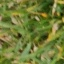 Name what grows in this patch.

grass
